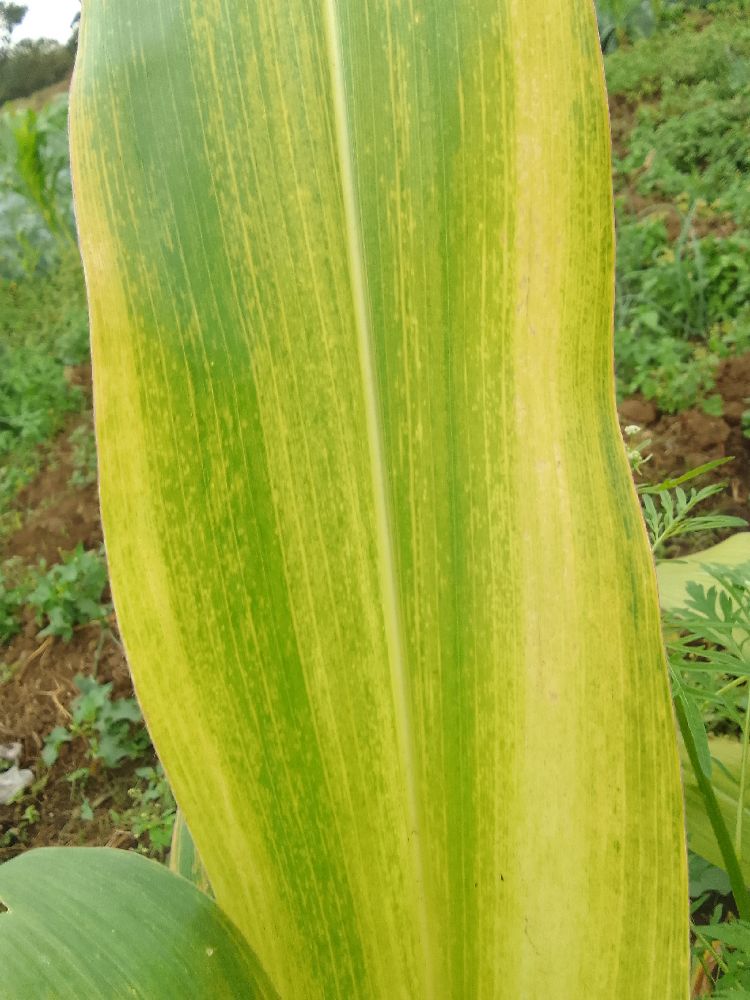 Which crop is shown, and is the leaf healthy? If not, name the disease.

maize, maize lethal necrosis
